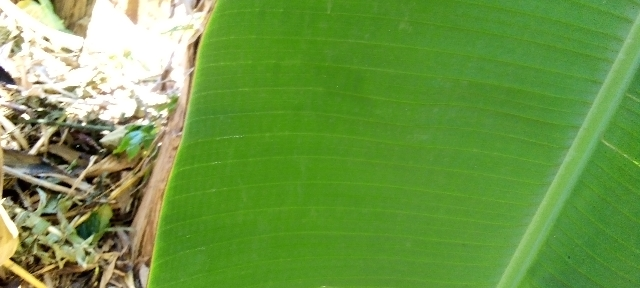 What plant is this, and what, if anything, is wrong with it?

banana, healthy
